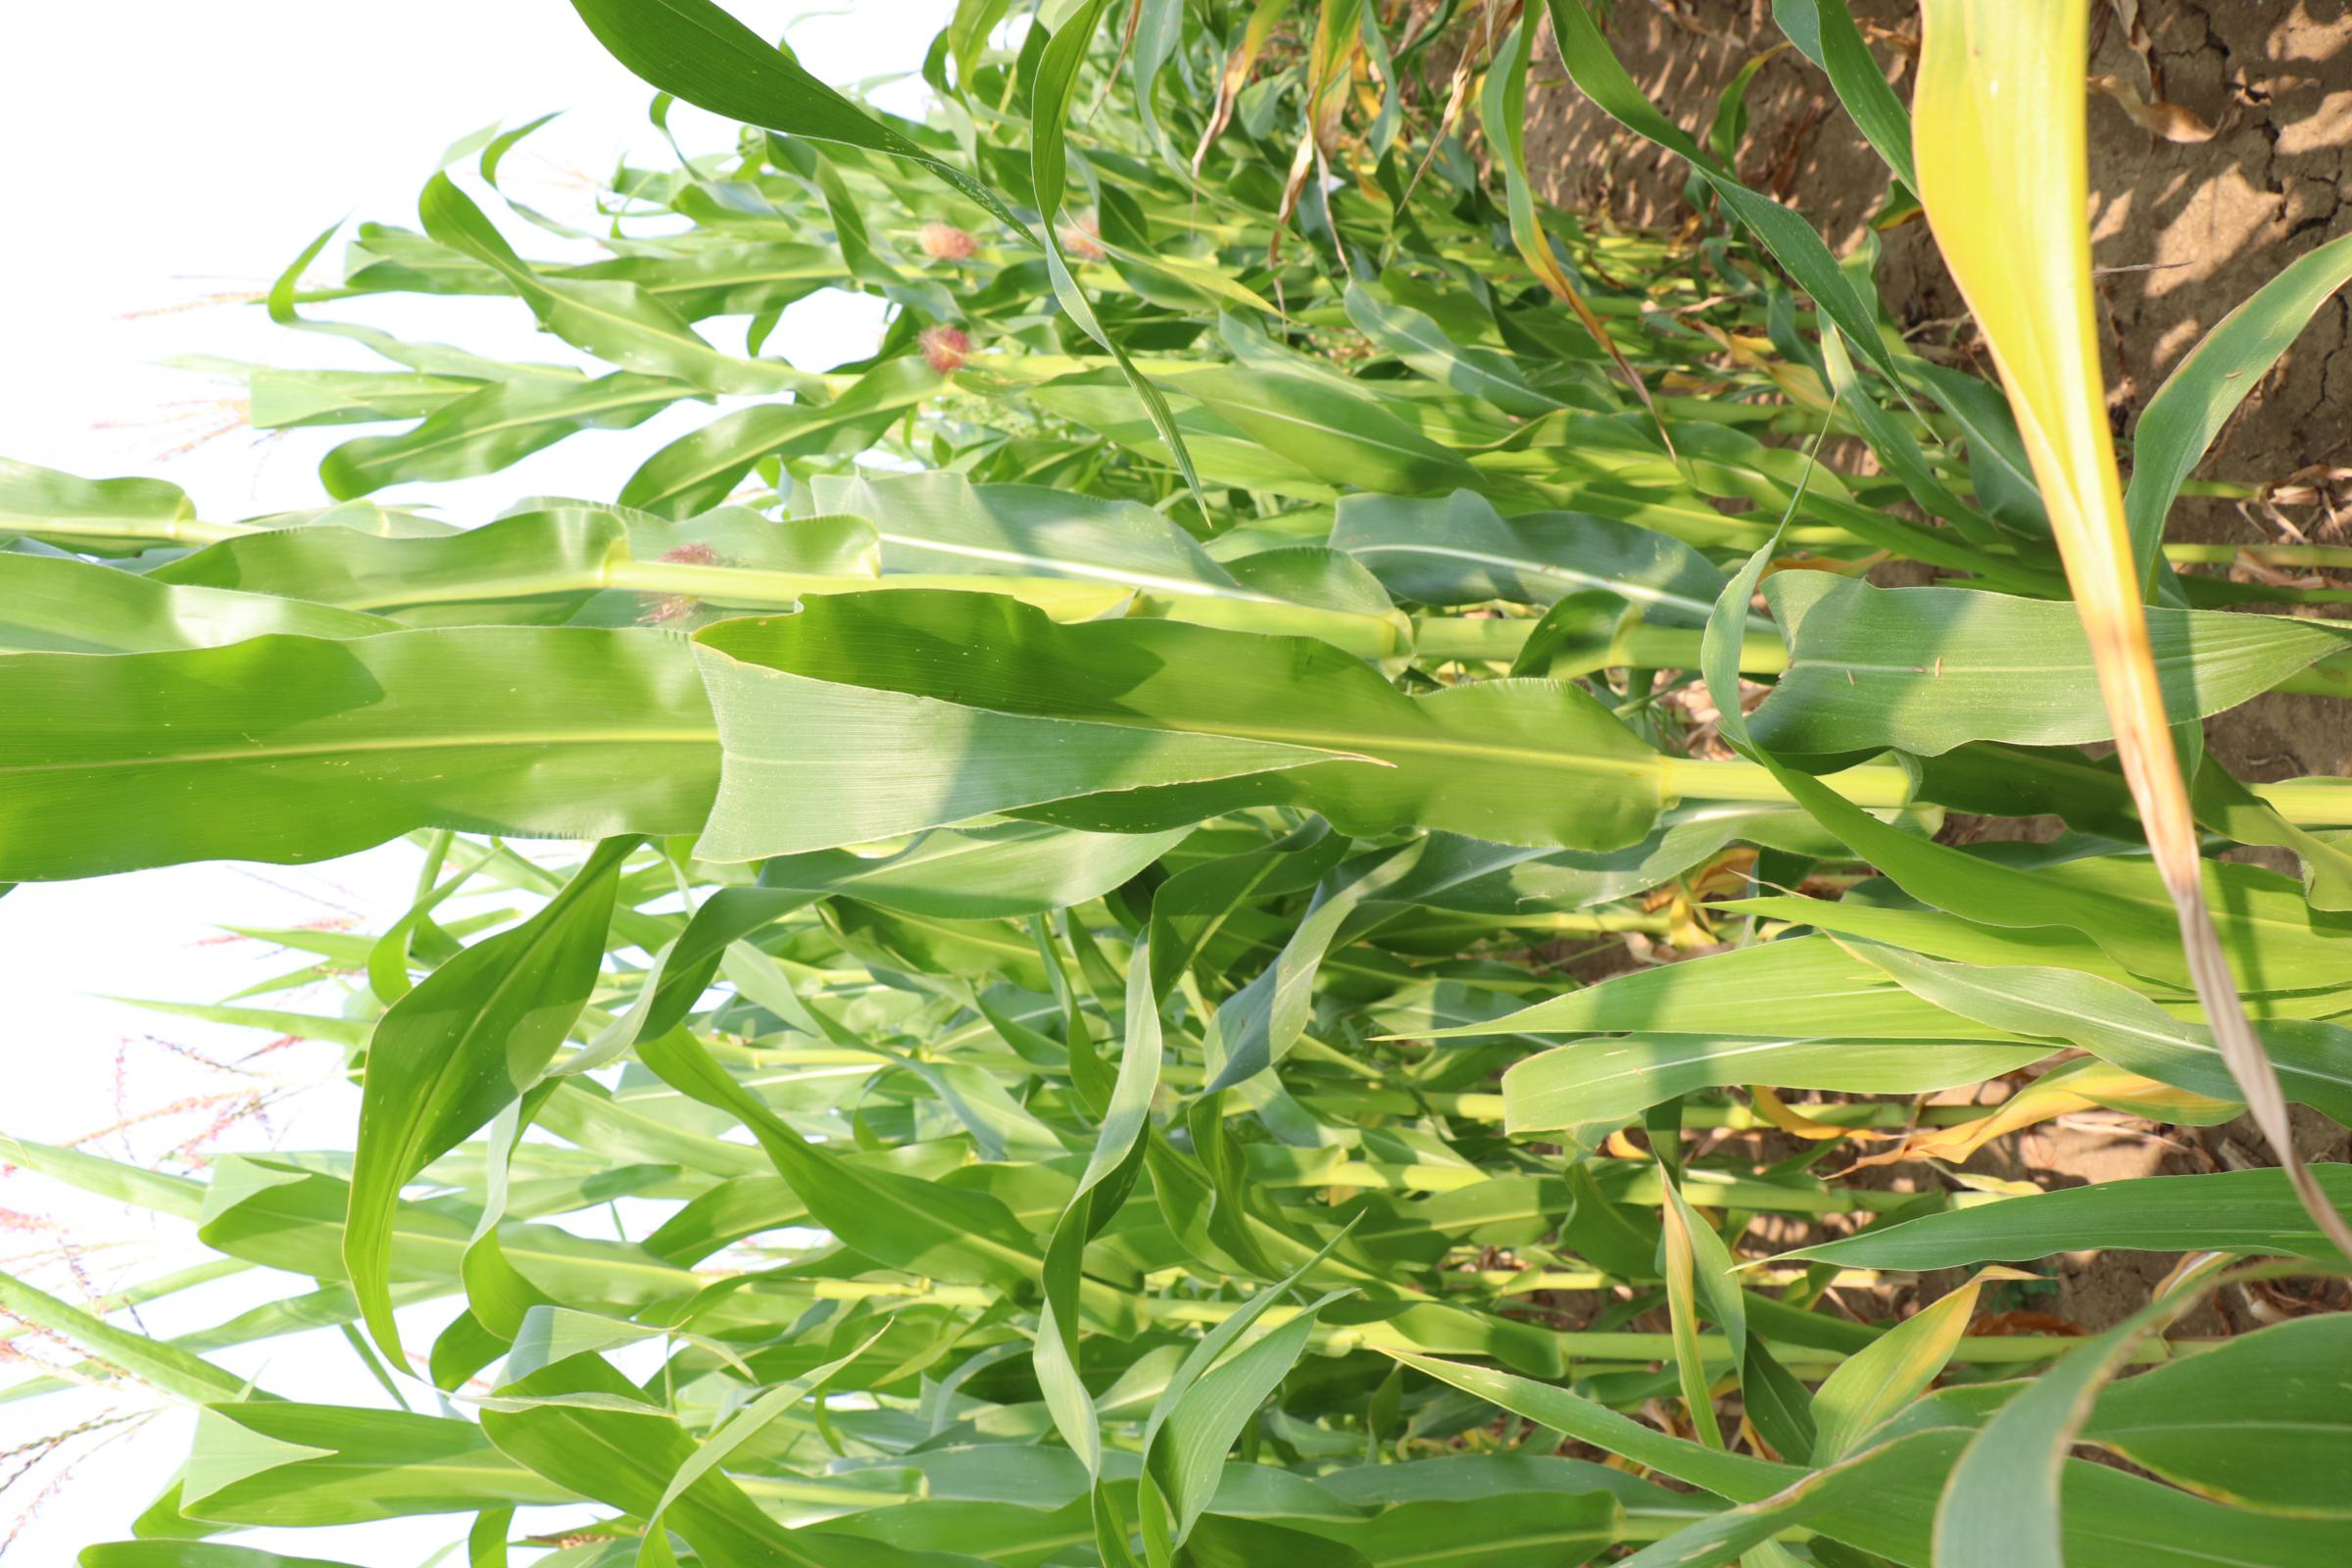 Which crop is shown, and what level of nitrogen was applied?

maize, no added nitrogen
